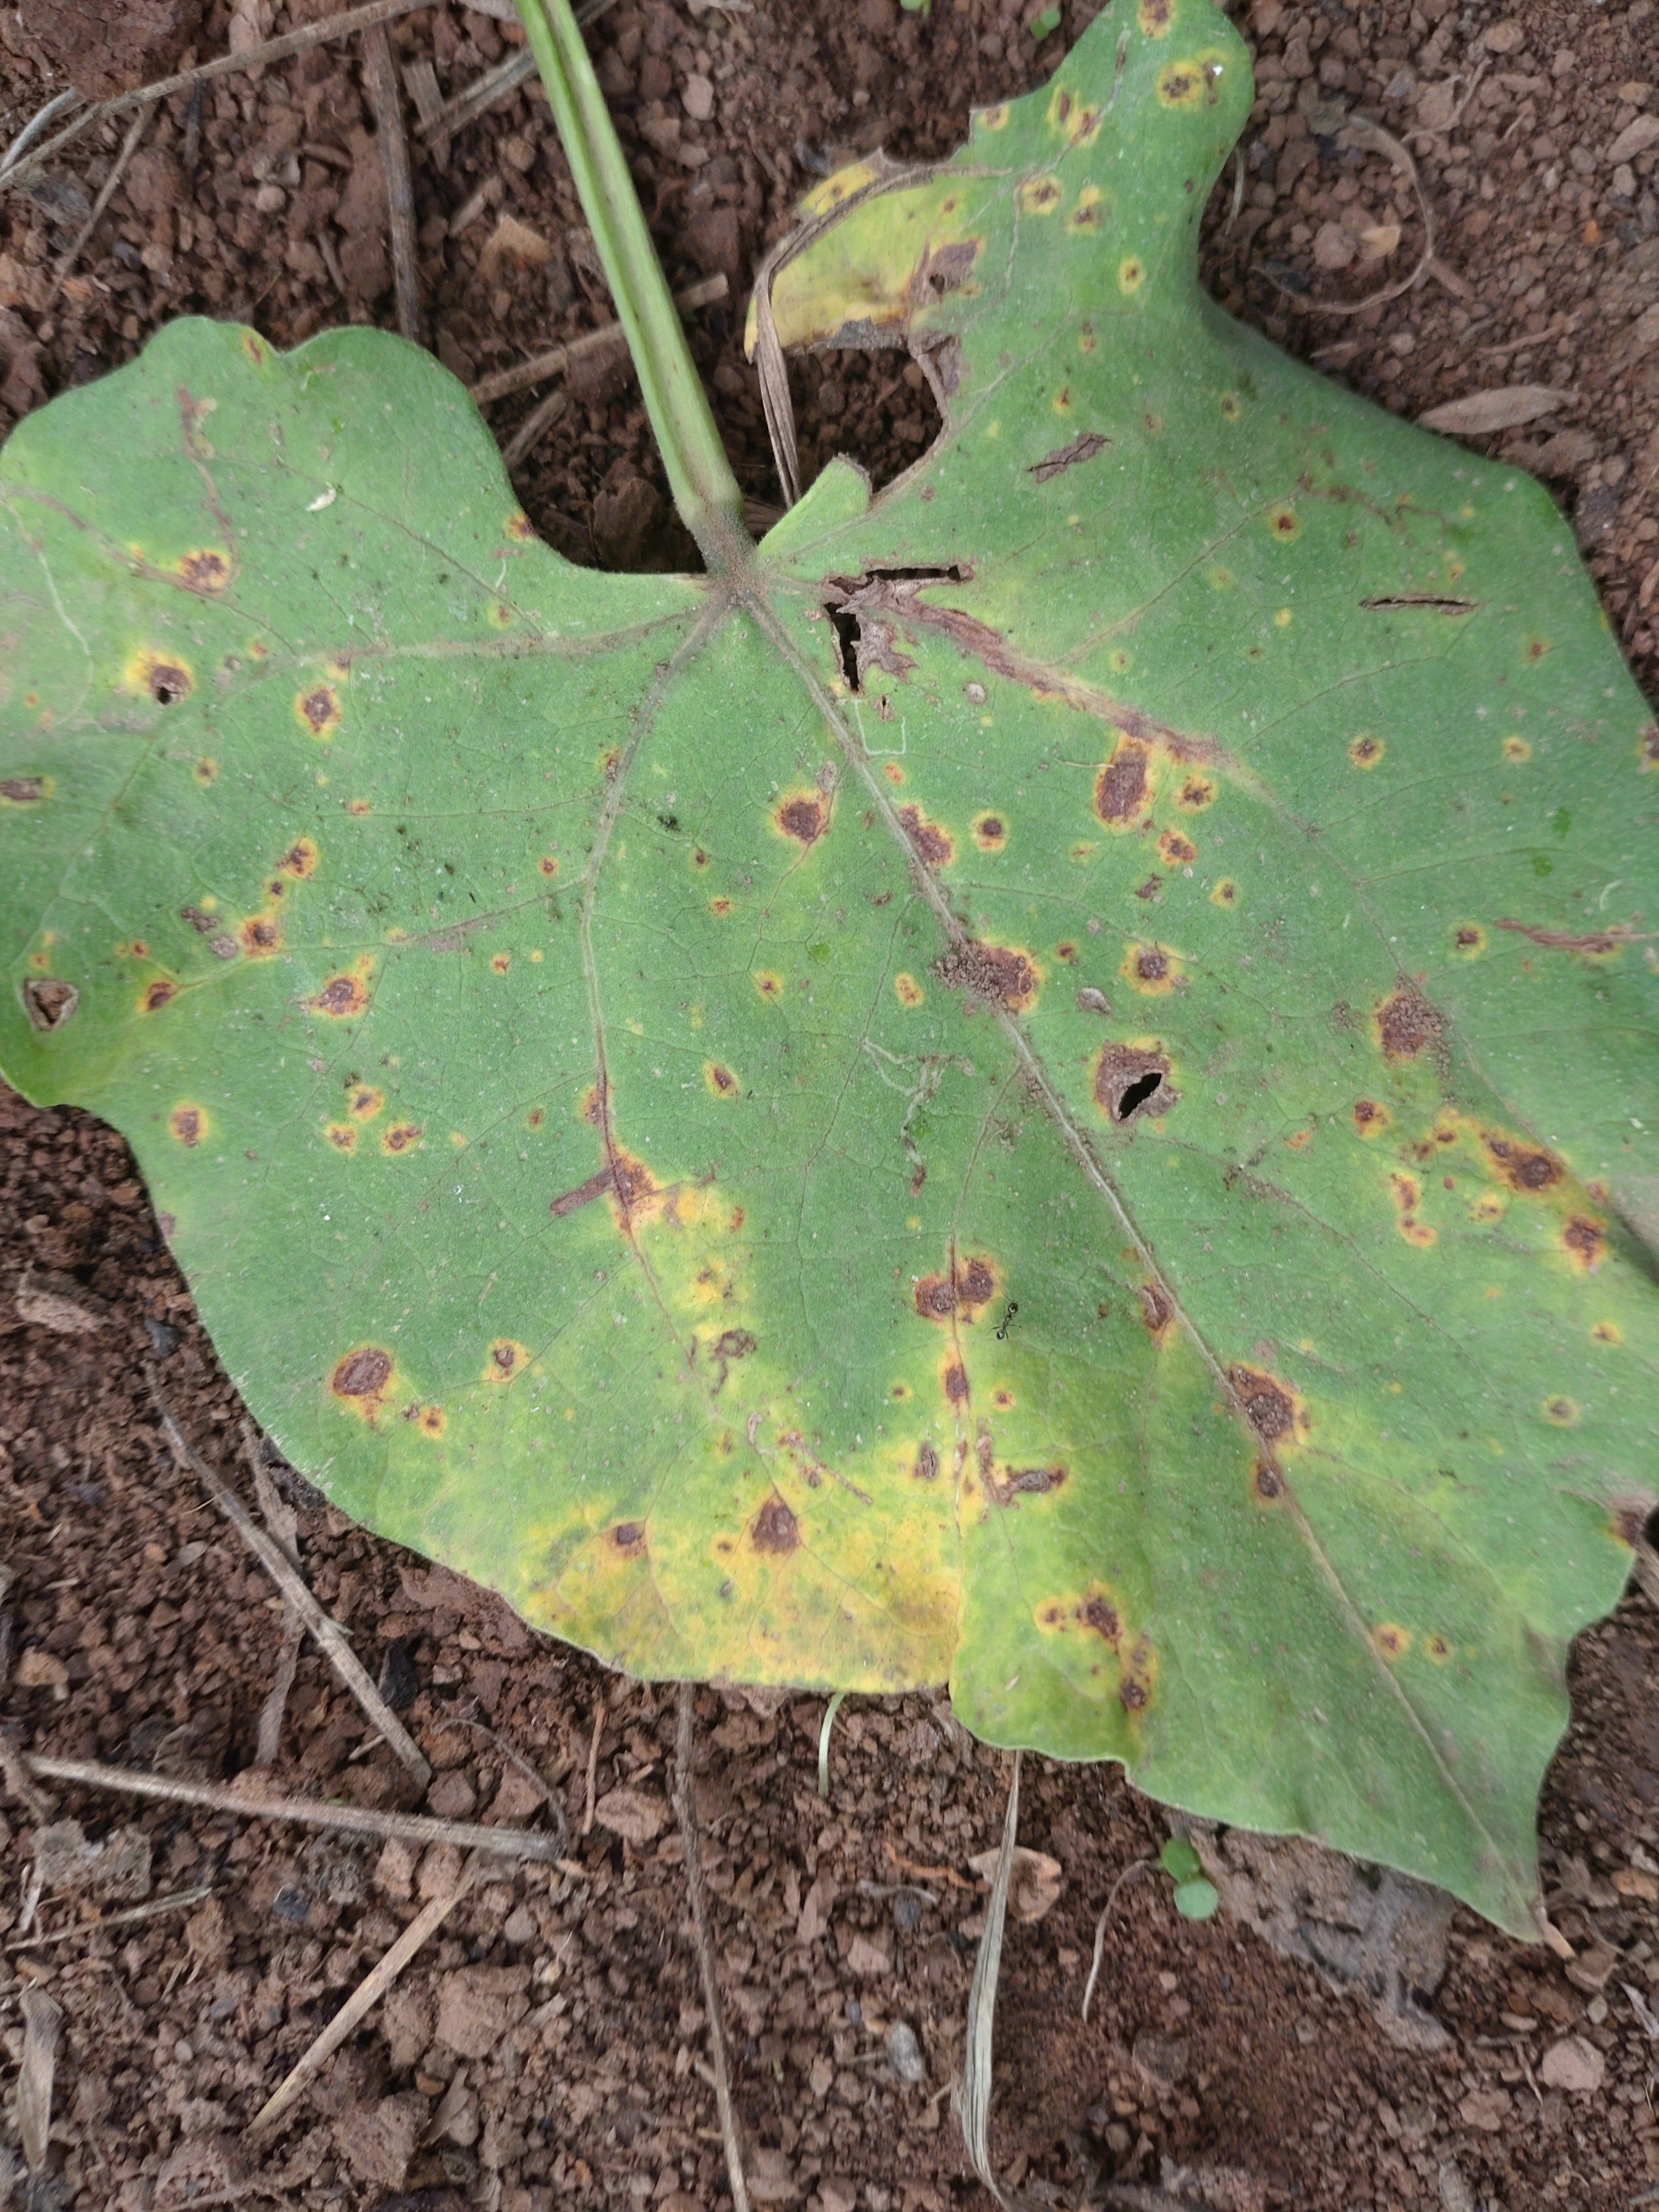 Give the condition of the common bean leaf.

rust
